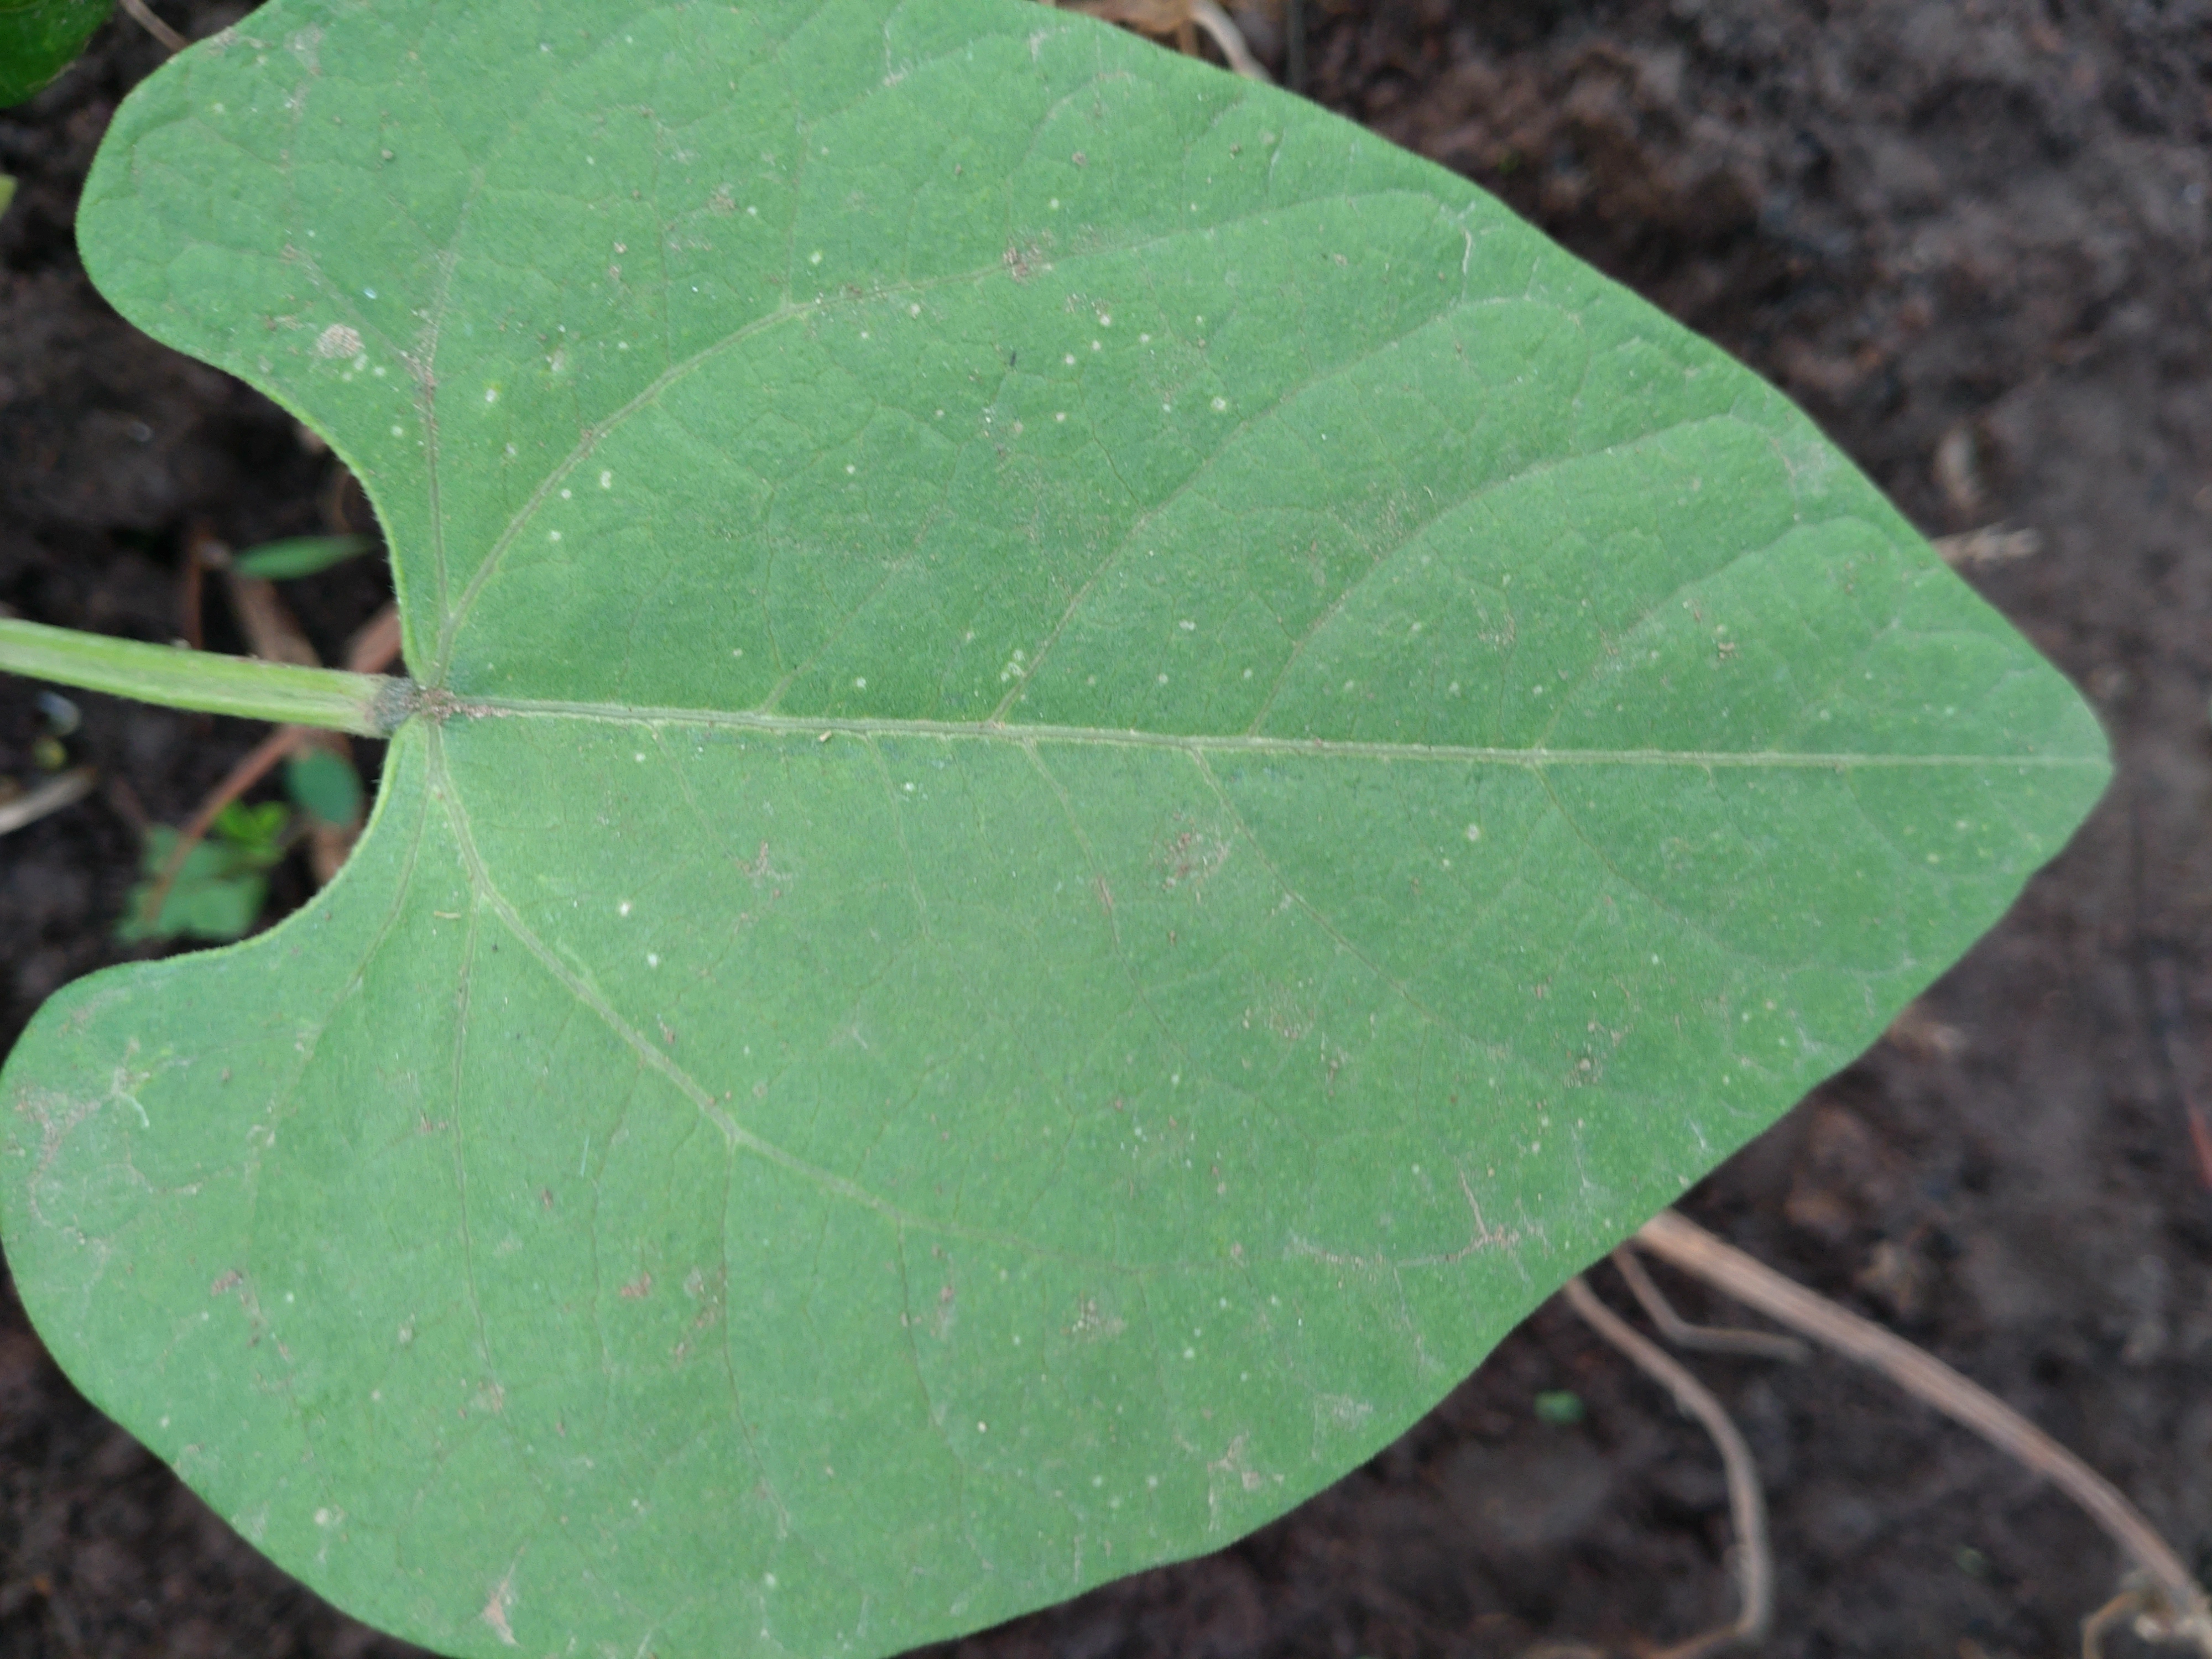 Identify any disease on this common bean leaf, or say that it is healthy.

healthy
